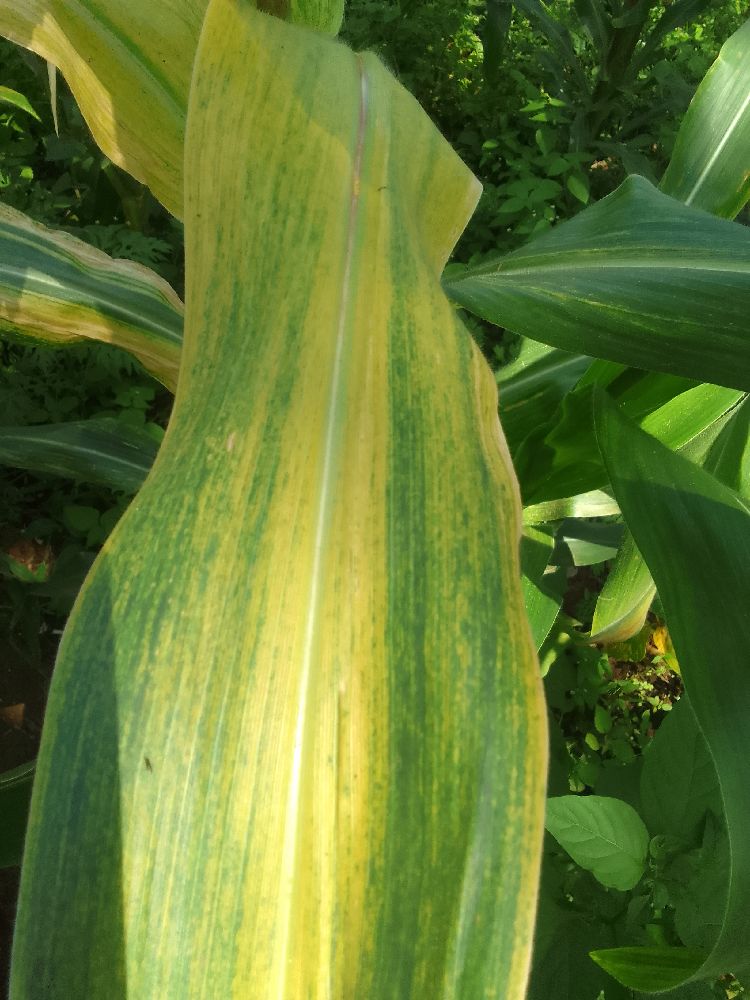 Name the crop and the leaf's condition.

maize, maize lethal necrosis
